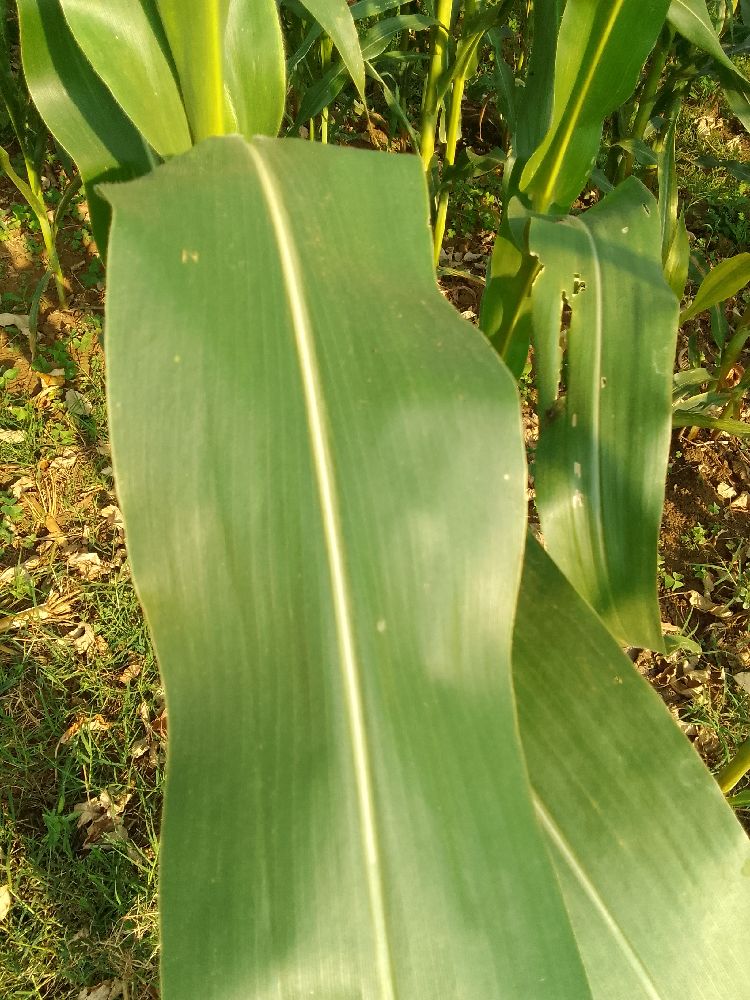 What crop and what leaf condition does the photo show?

maize, healthy
